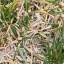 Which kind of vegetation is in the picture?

grass
